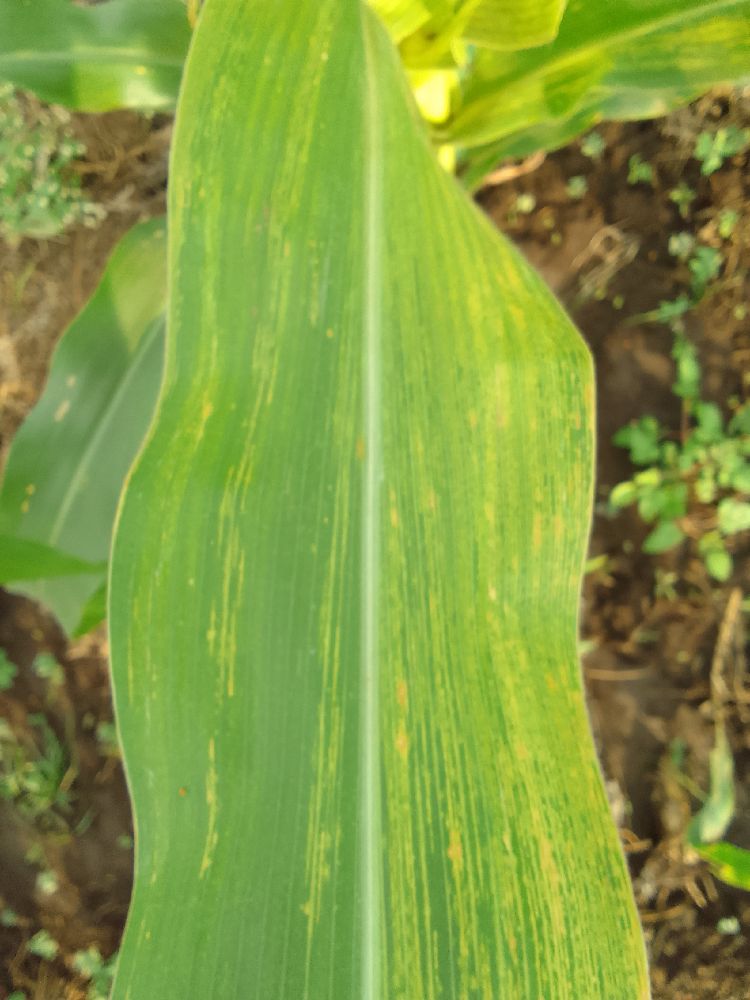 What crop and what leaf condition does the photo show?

maize, maize lethal necrosis
